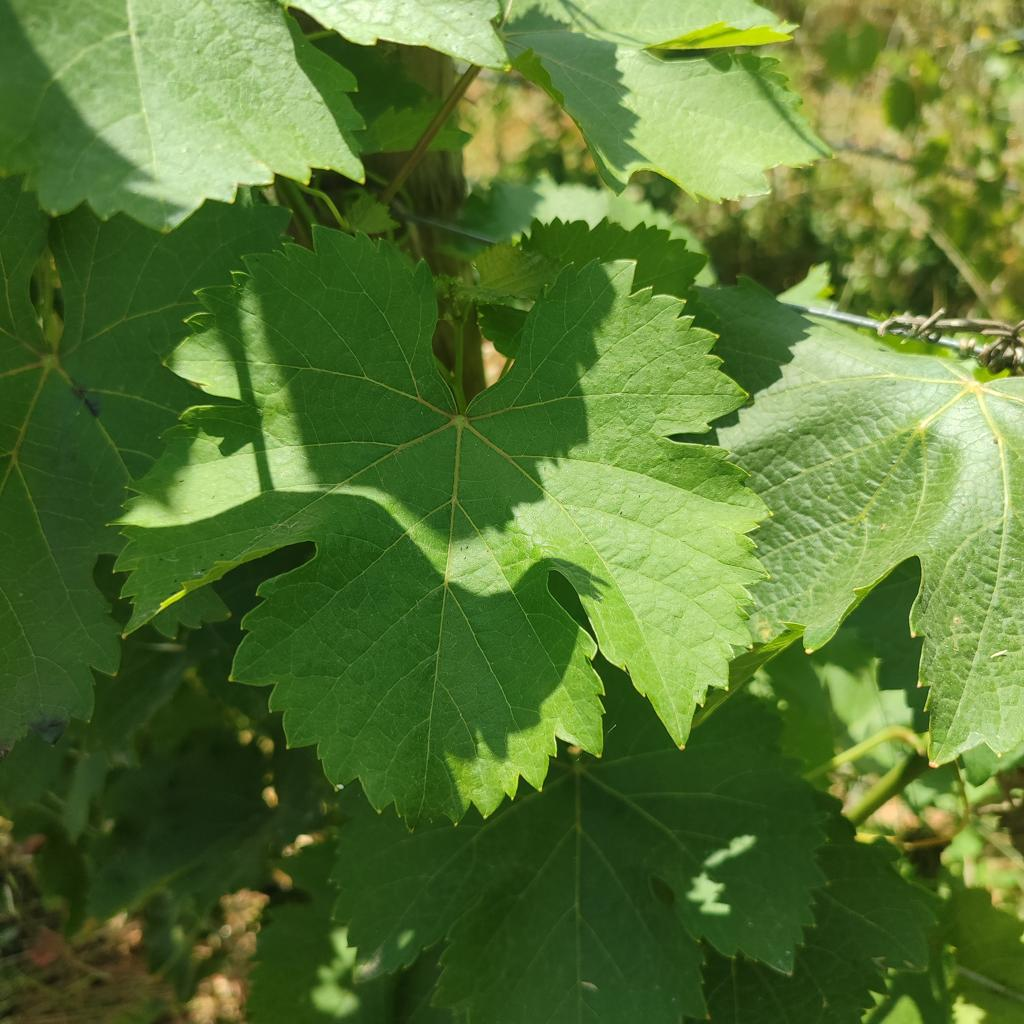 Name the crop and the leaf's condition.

grapevine, healthy
